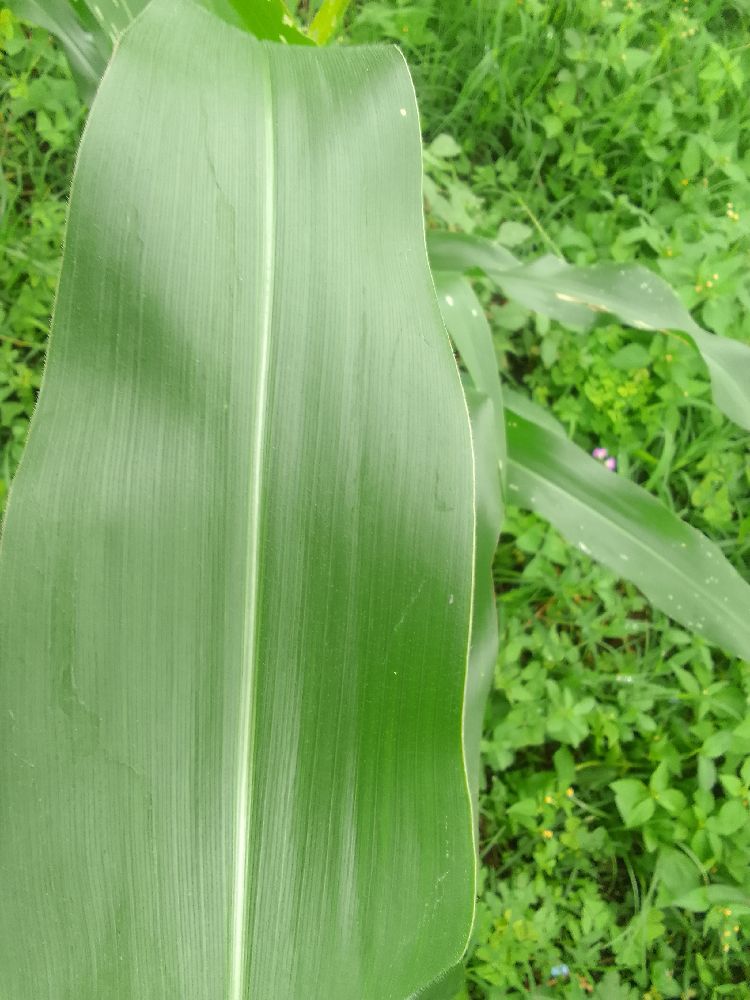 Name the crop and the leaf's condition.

maize, healthy
